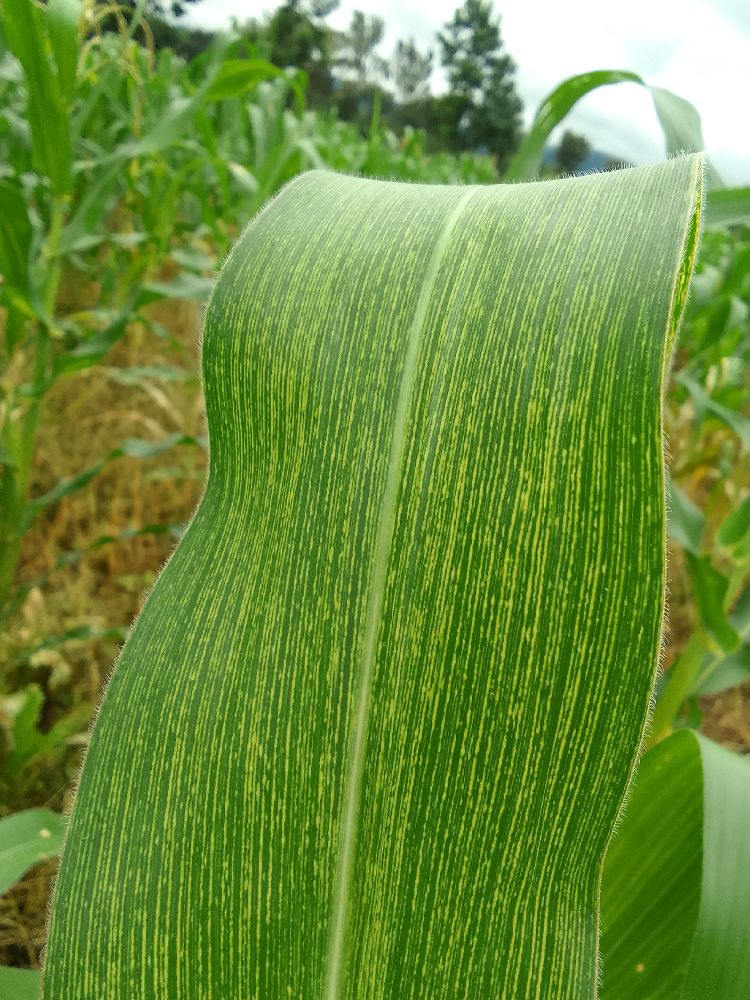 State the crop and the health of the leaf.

maize, maize streak virus
